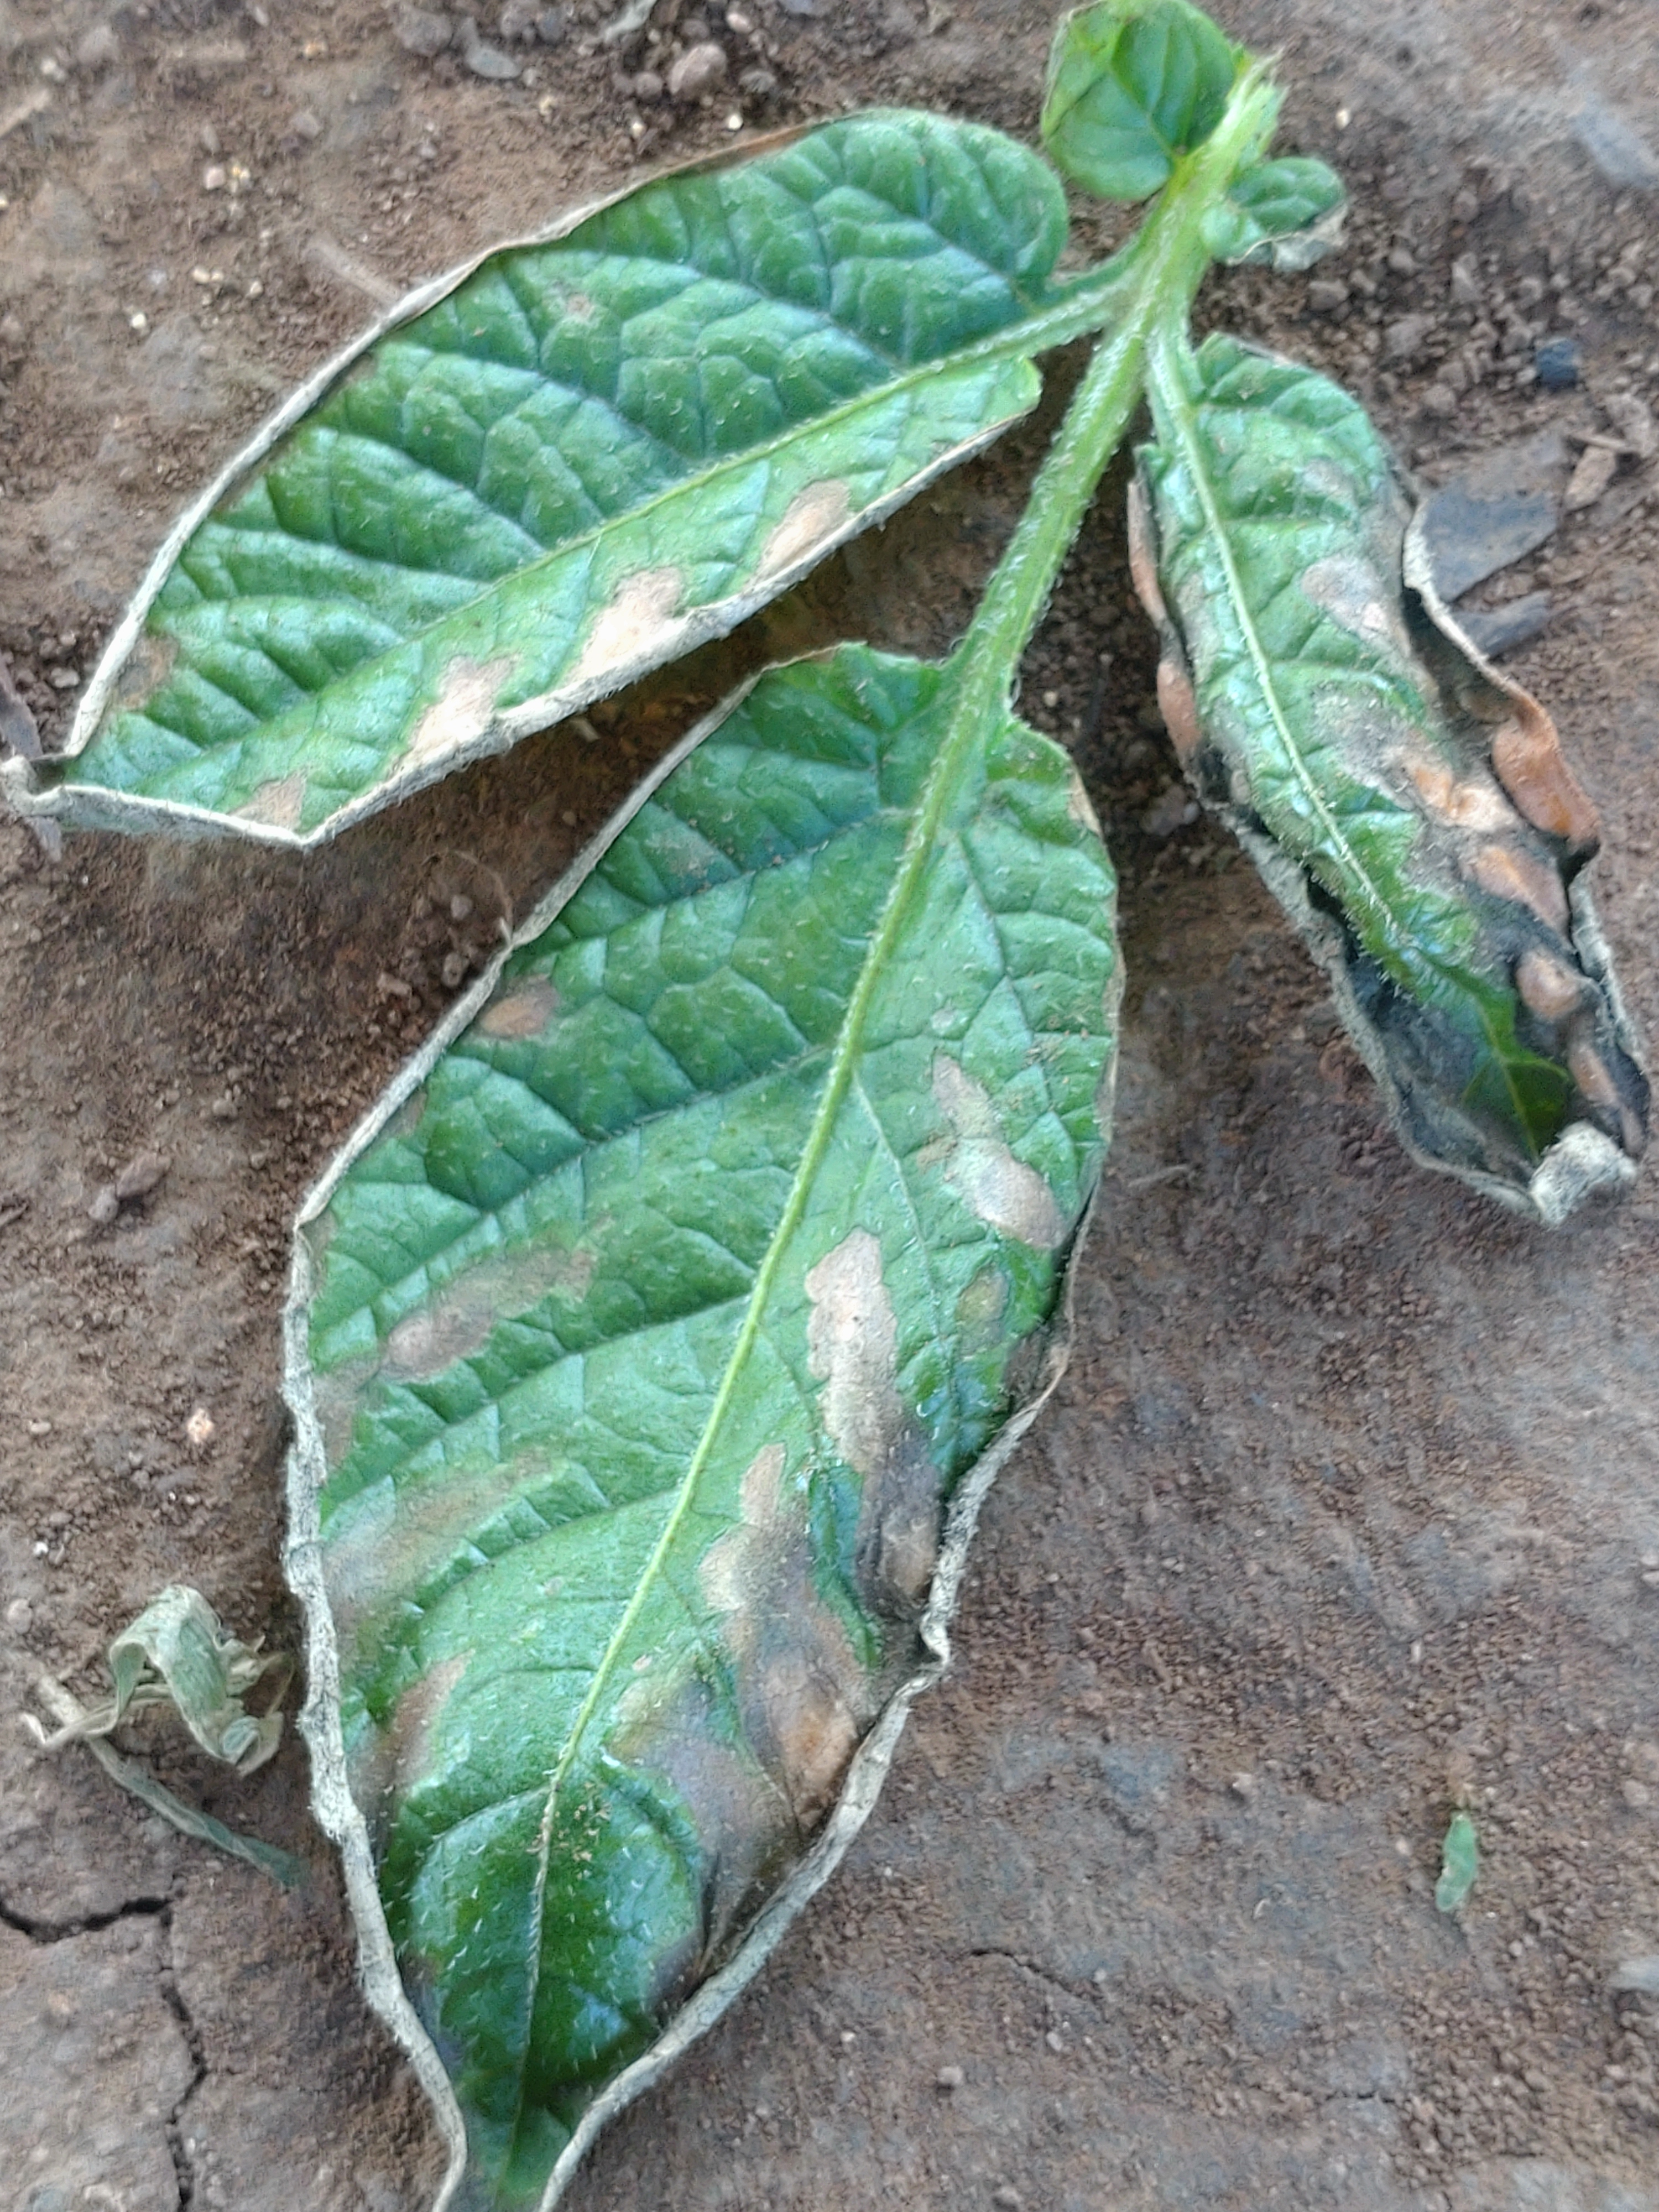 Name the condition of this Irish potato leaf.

early blight
